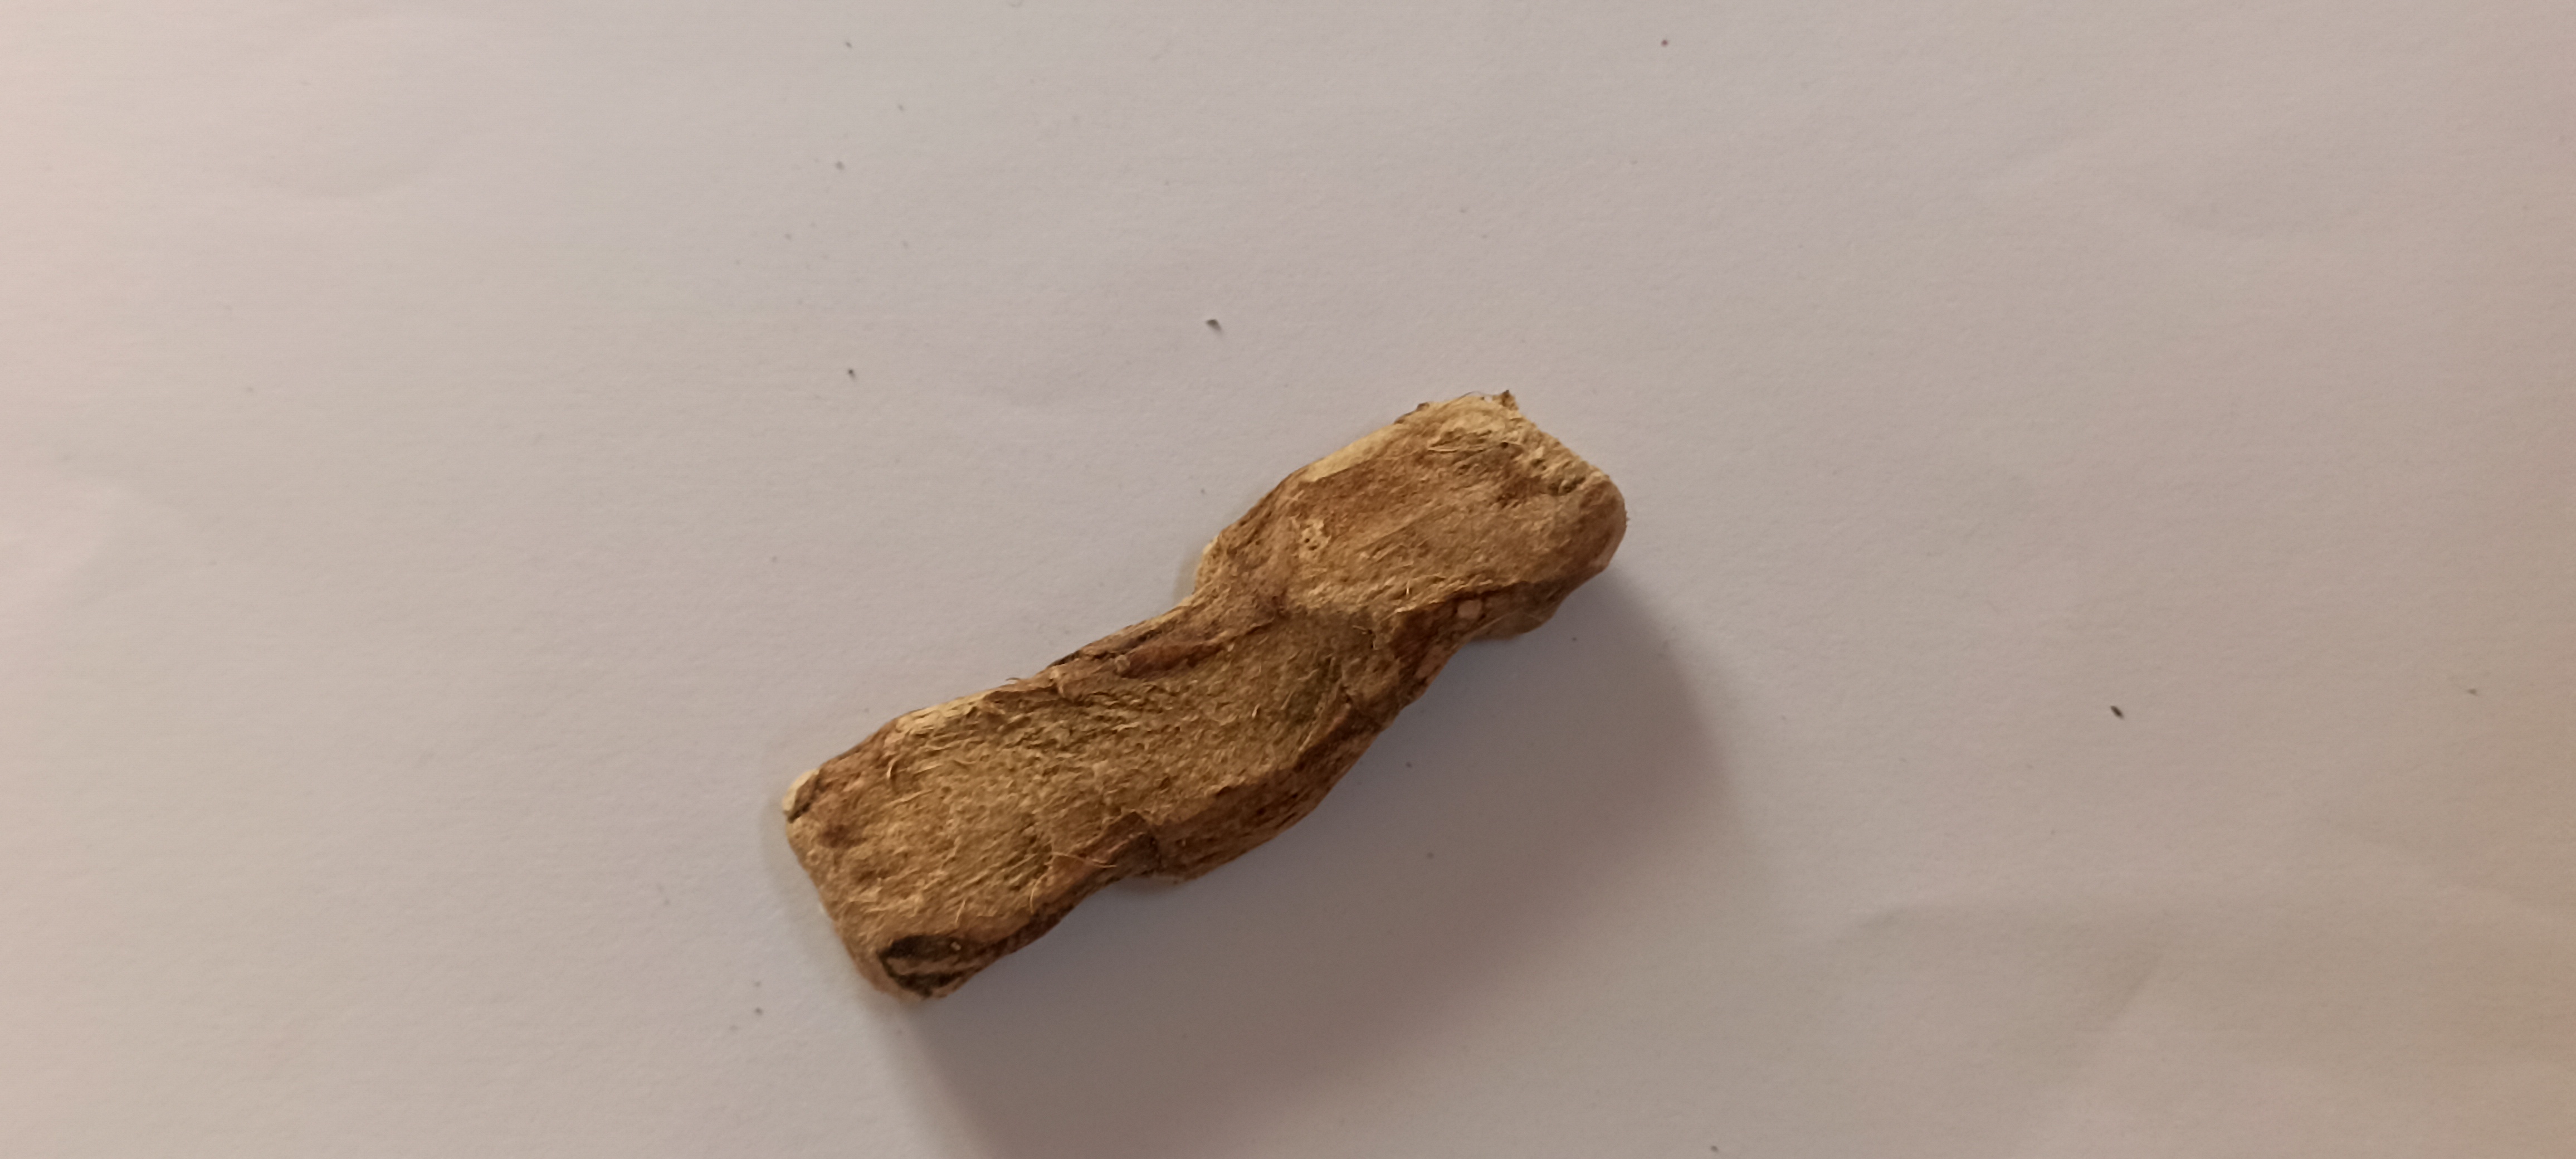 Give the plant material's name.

vekhand
